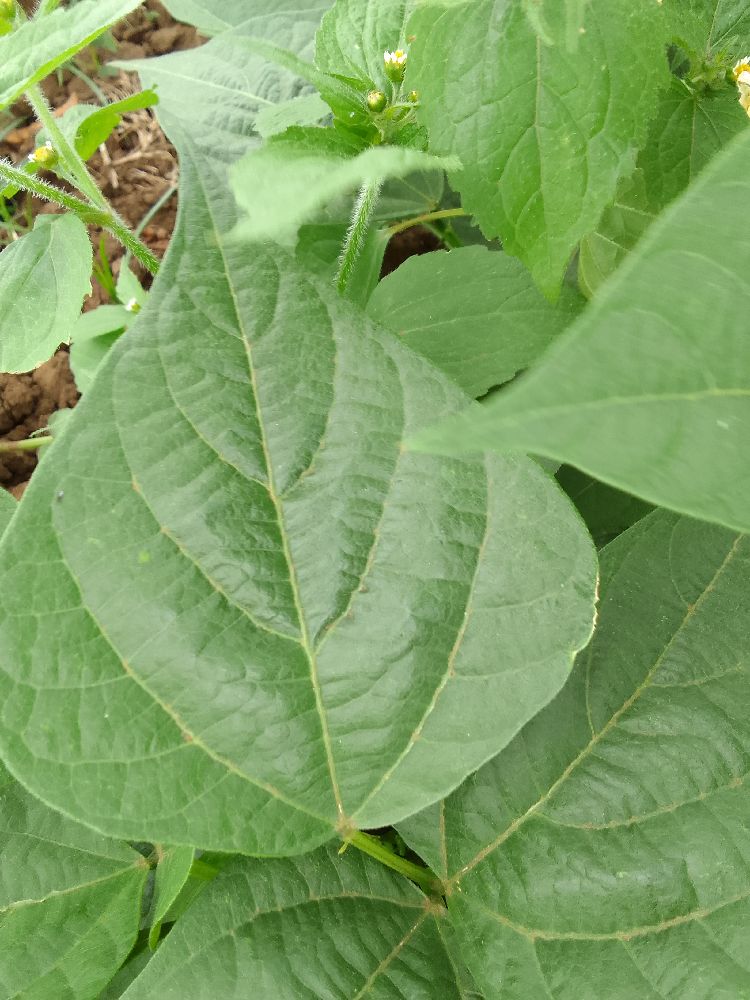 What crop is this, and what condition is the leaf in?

common bean, healthy
